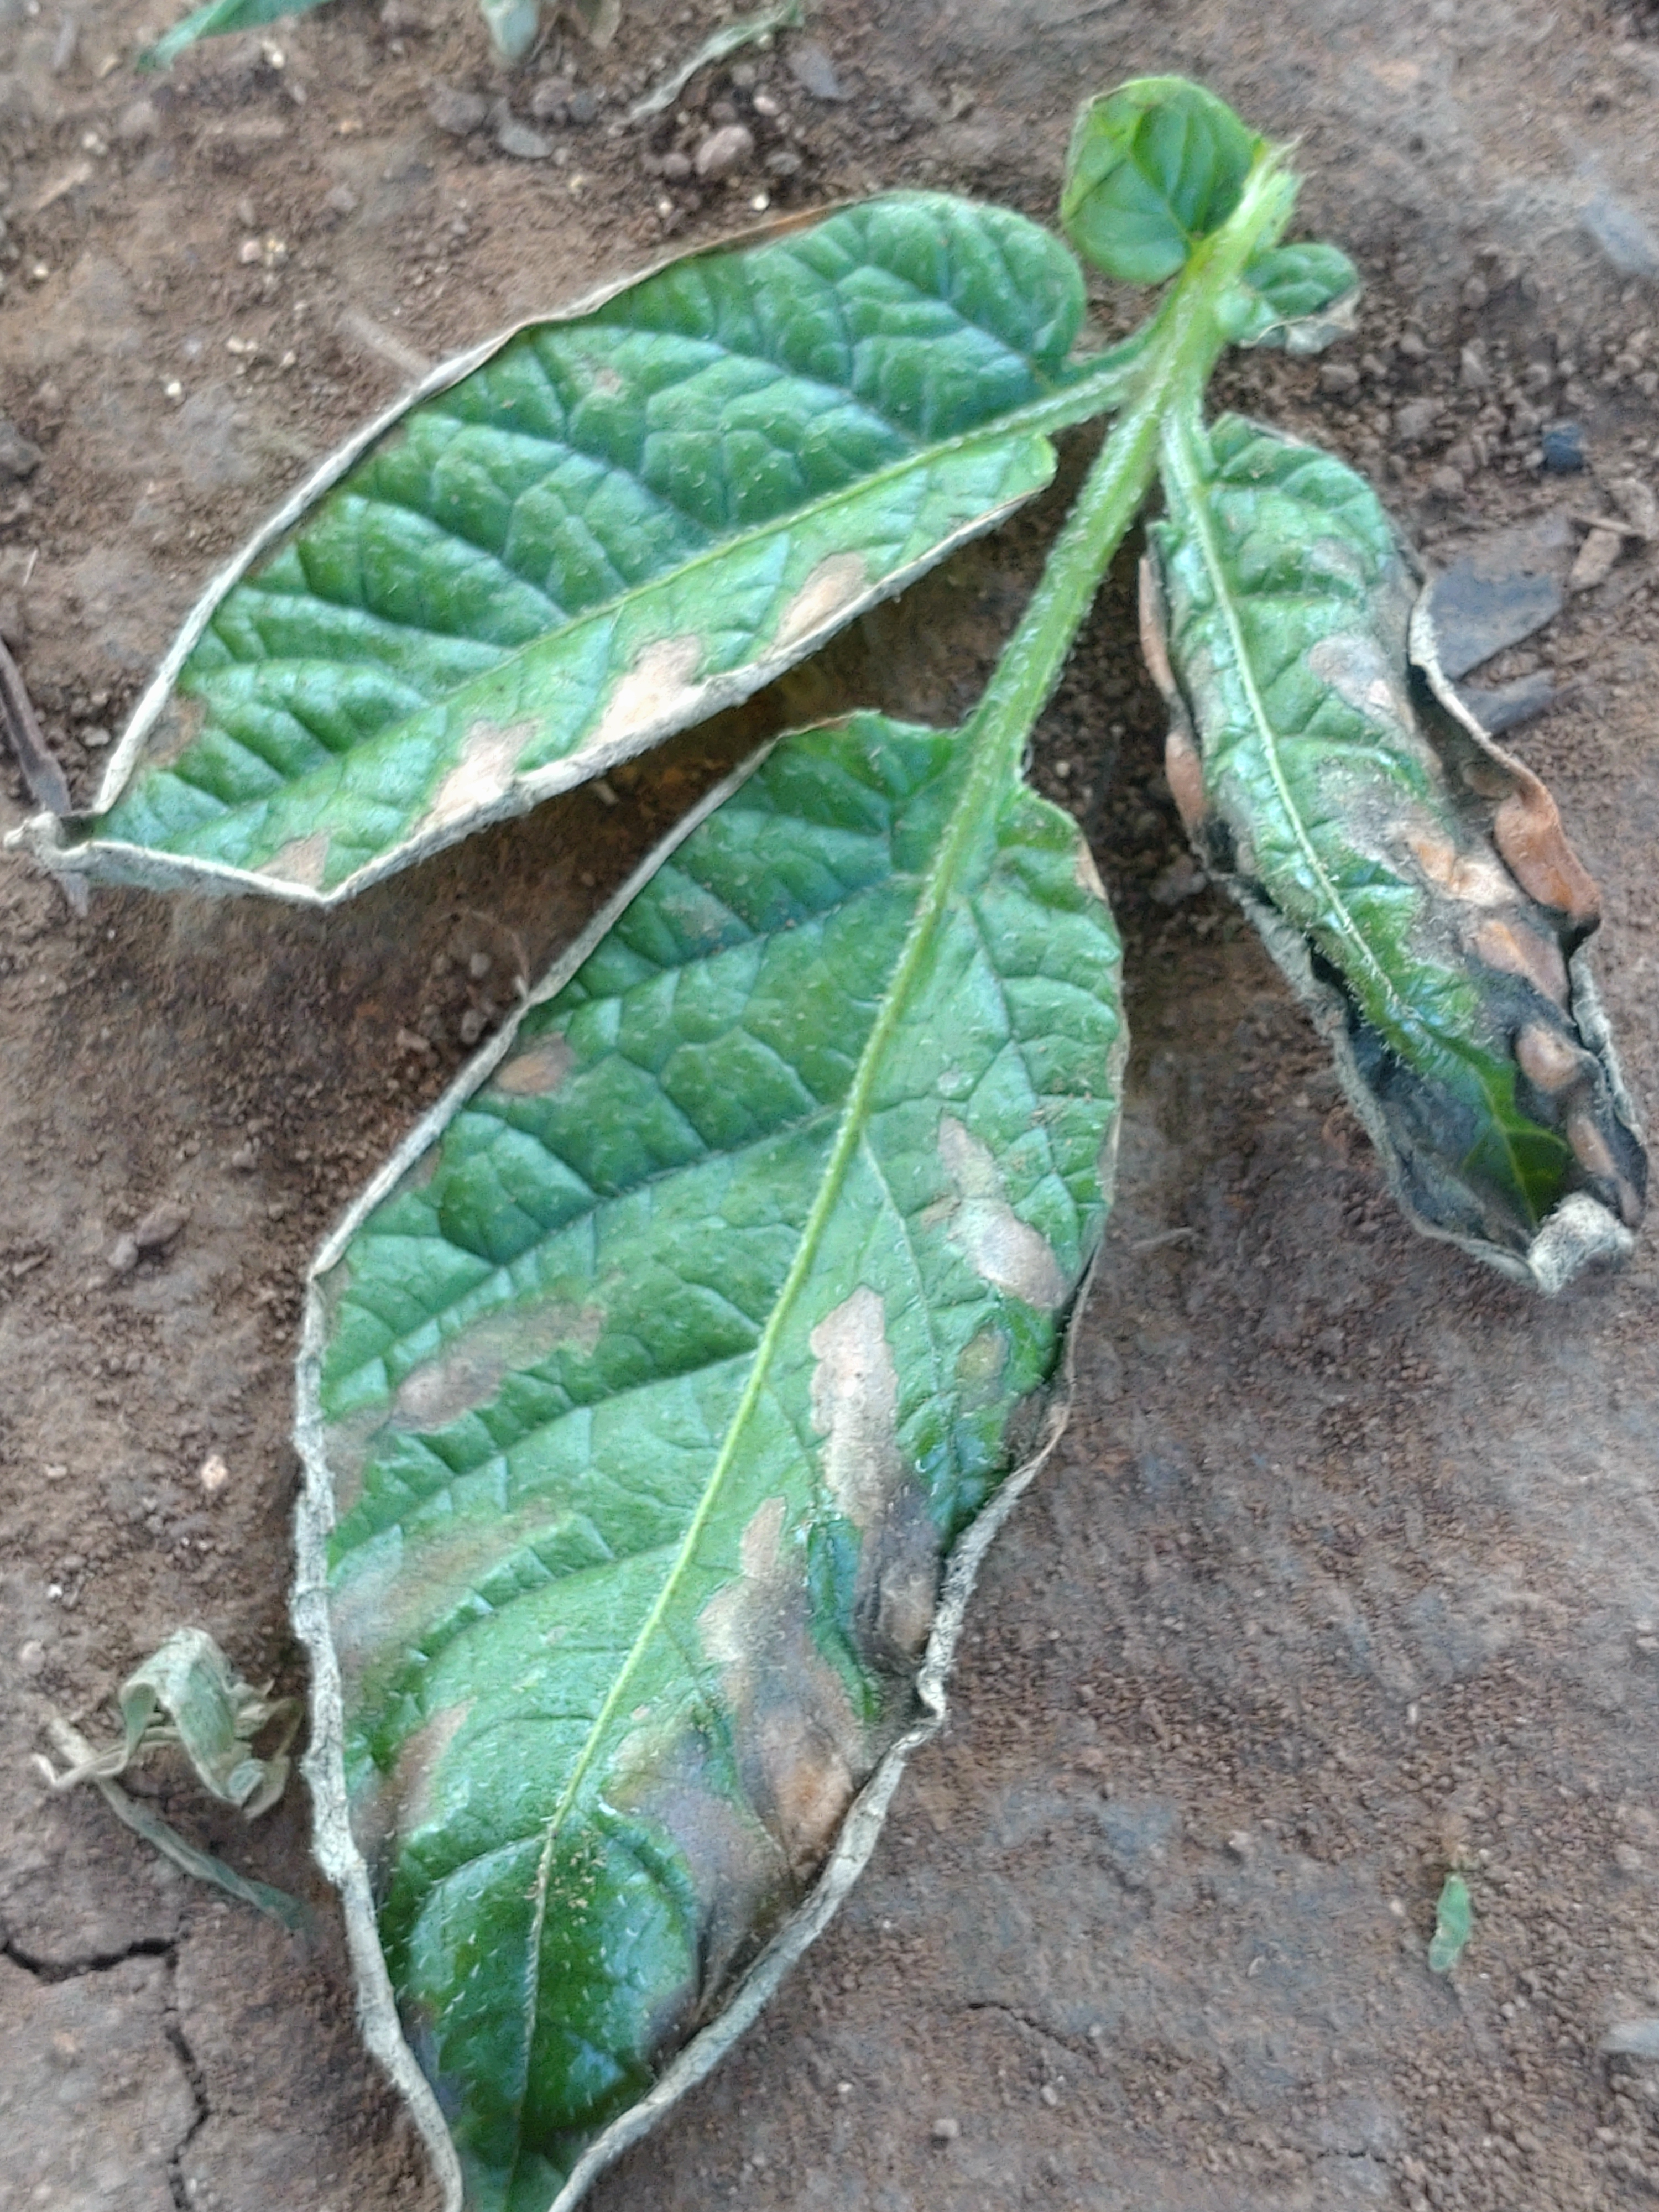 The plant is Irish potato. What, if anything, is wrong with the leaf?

early blight
